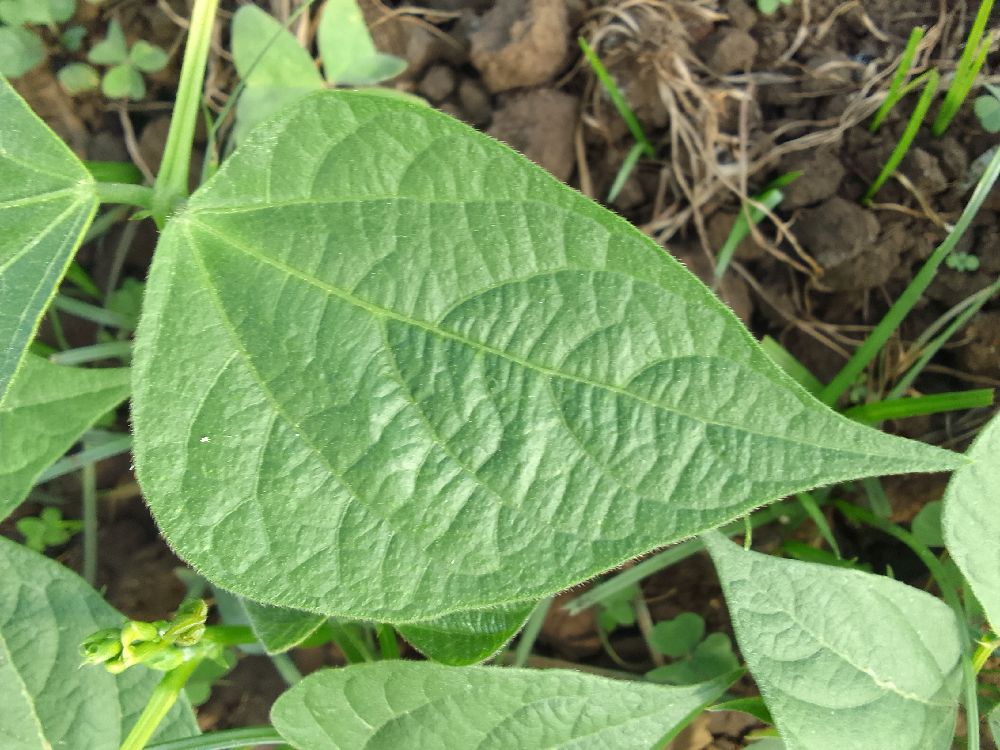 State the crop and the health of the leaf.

common bean, healthy
